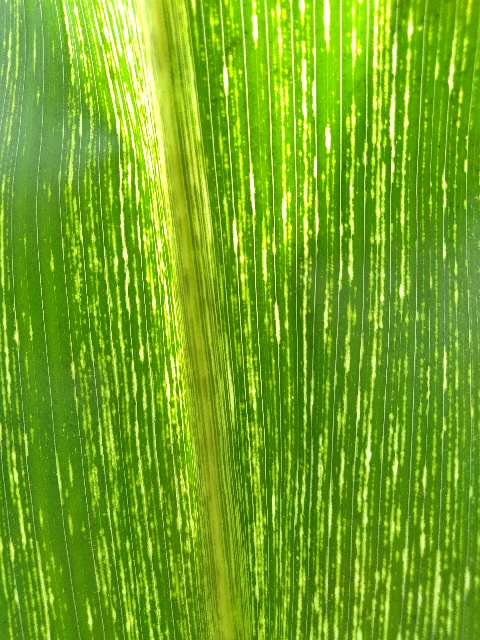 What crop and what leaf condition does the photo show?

maize, maize streak virus
